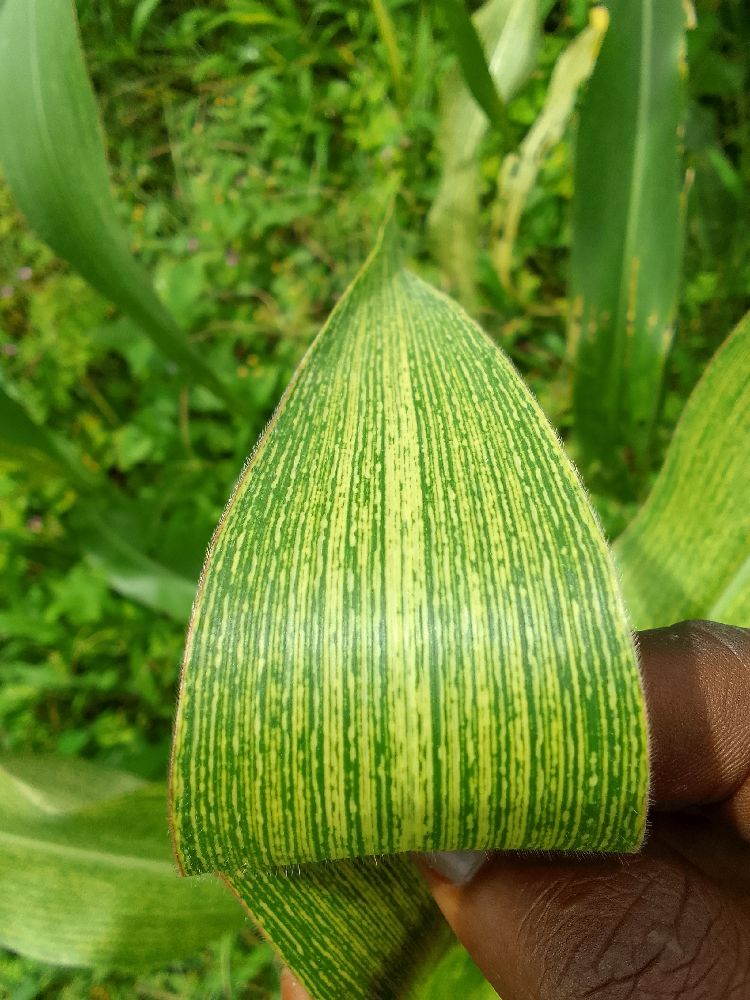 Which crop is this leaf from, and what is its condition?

maize, maize streak virus
